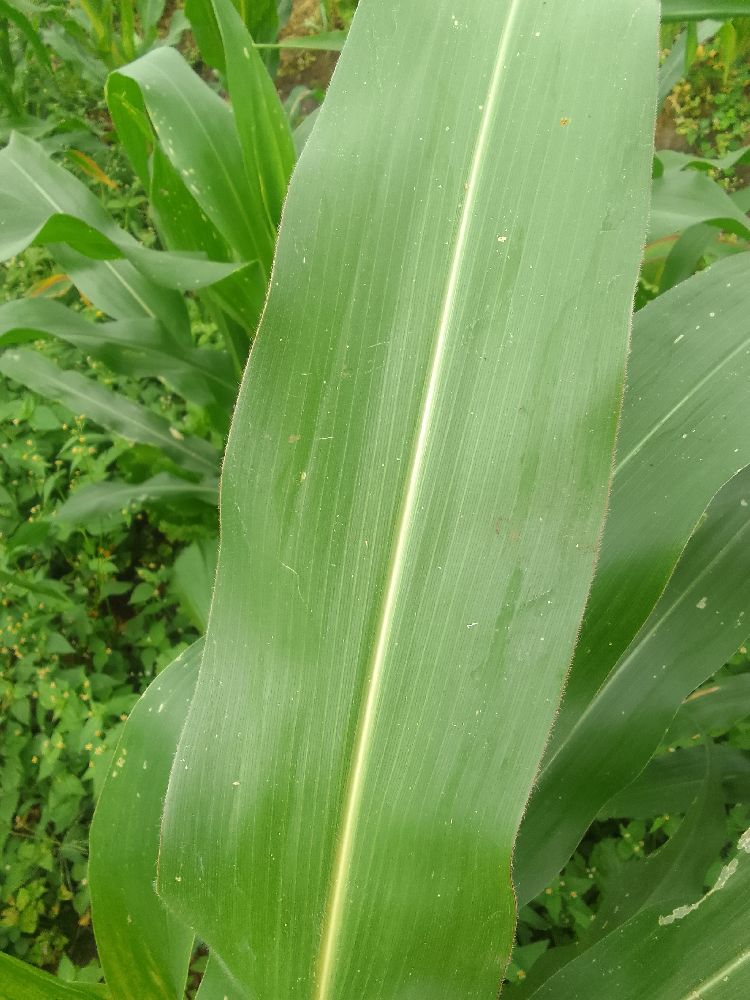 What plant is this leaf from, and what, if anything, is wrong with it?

maize, healthy
